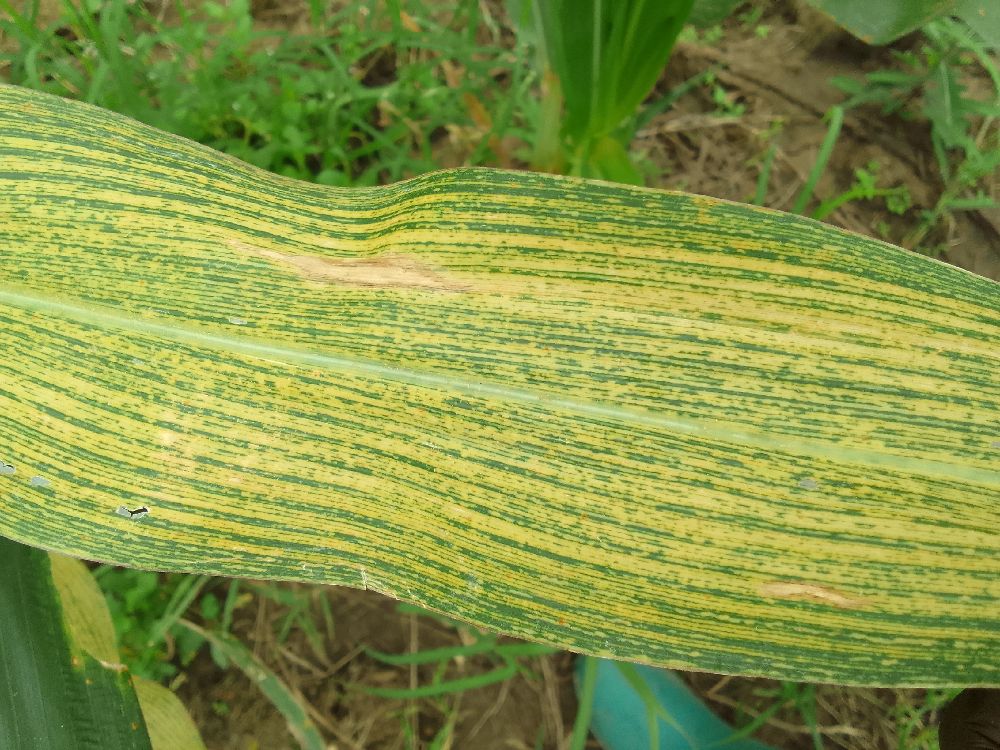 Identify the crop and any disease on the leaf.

maize, maize streak virus
